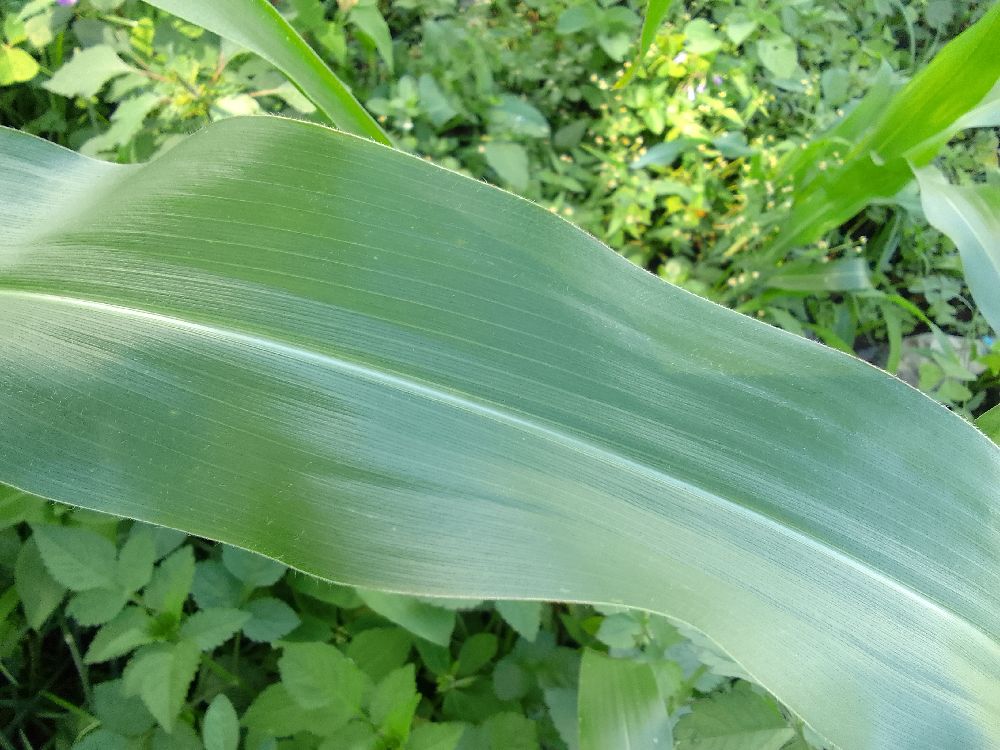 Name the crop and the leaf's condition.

maize, healthy
